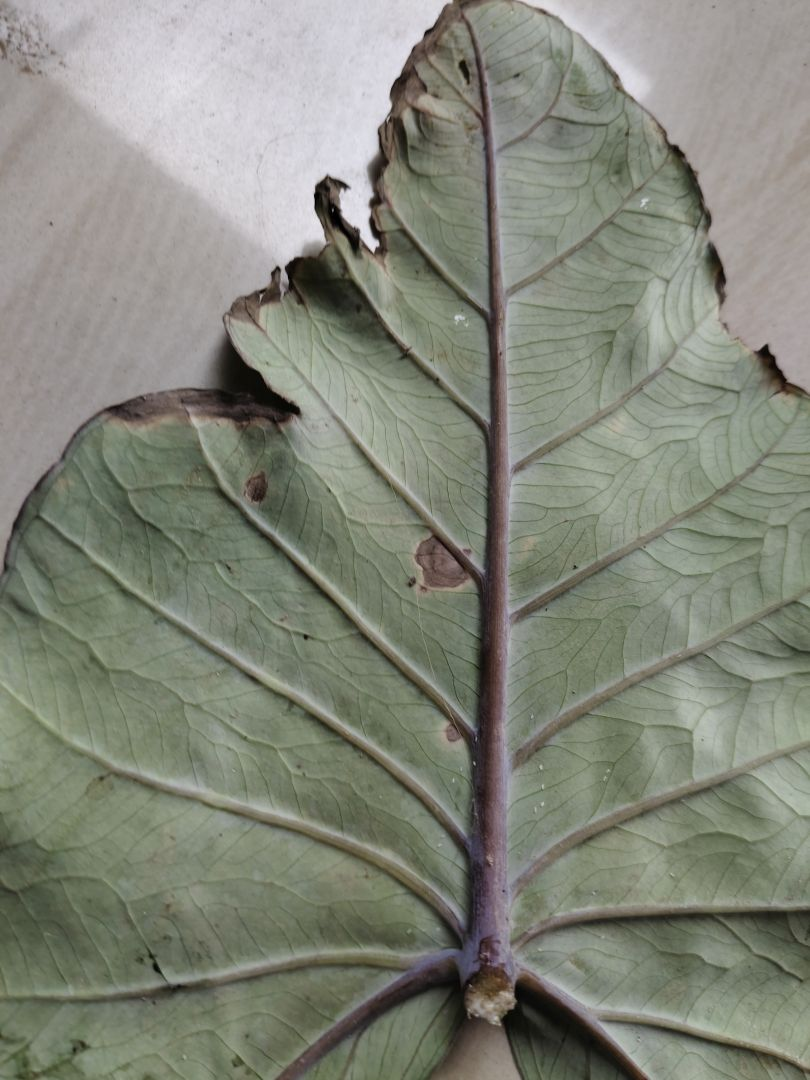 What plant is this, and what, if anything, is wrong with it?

taro, leaf blight
